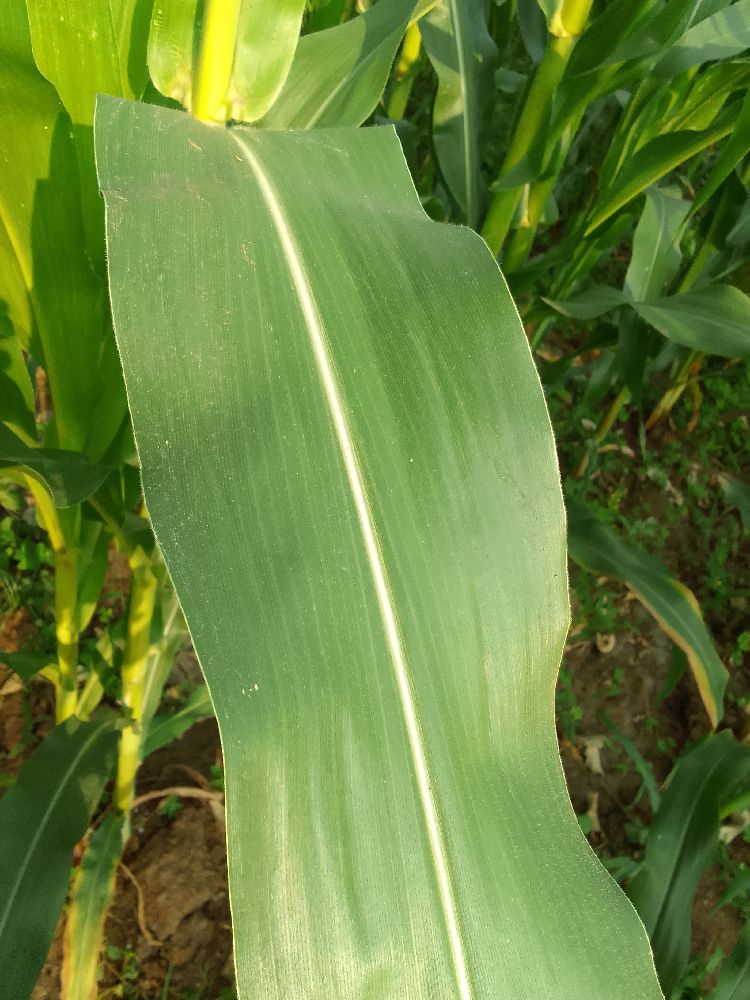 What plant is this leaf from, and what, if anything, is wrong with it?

maize, healthy
